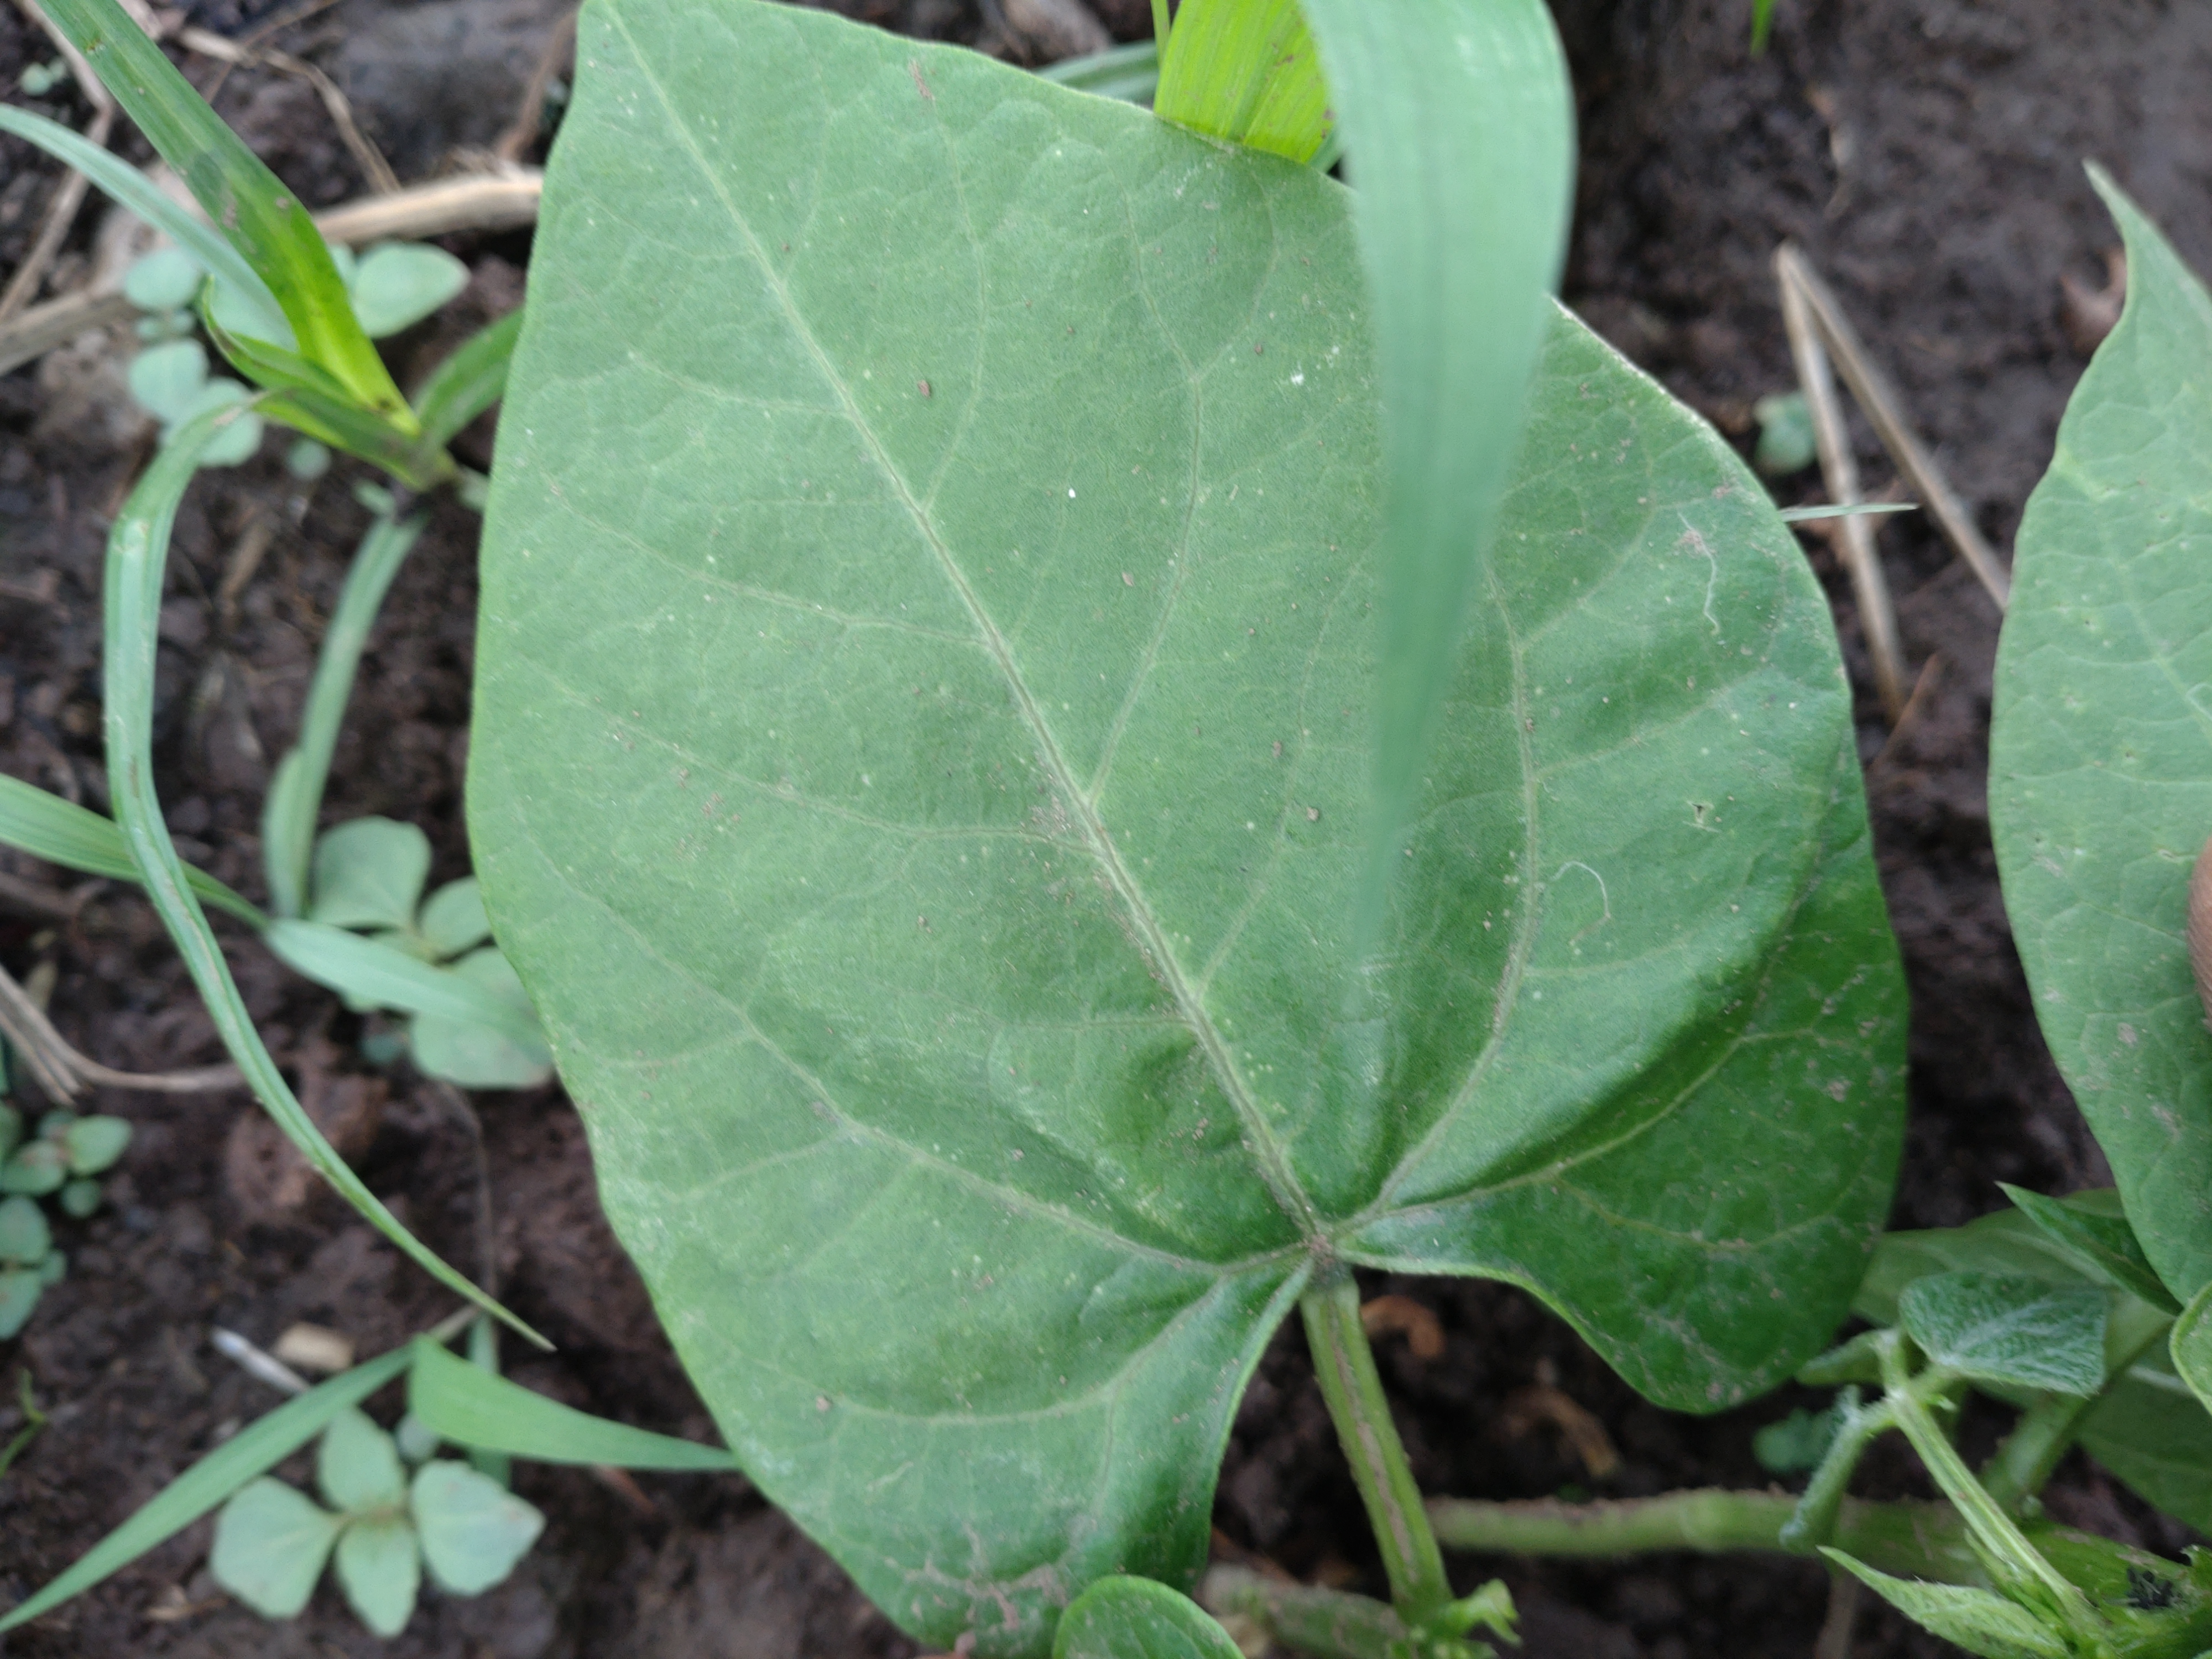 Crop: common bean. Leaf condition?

healthy
